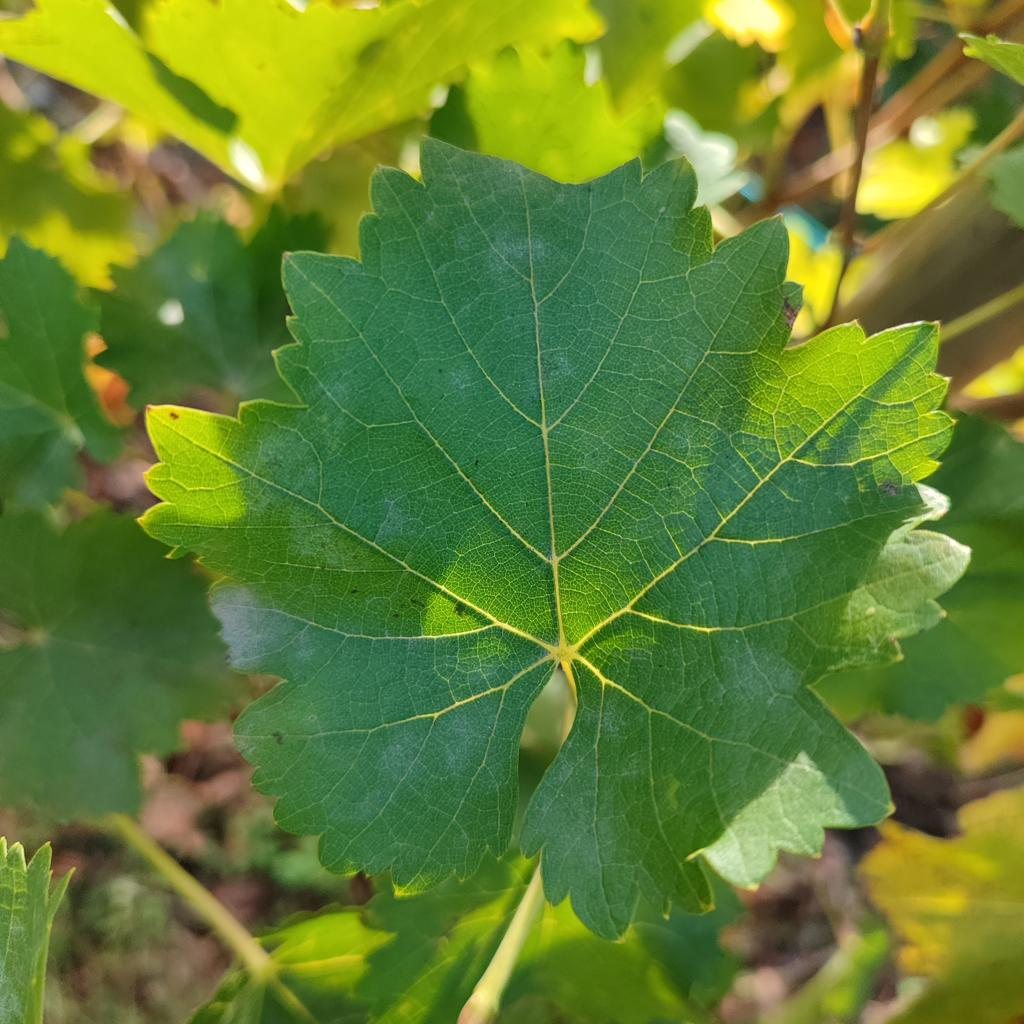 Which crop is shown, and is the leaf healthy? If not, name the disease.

grapevine, powdery mildew
